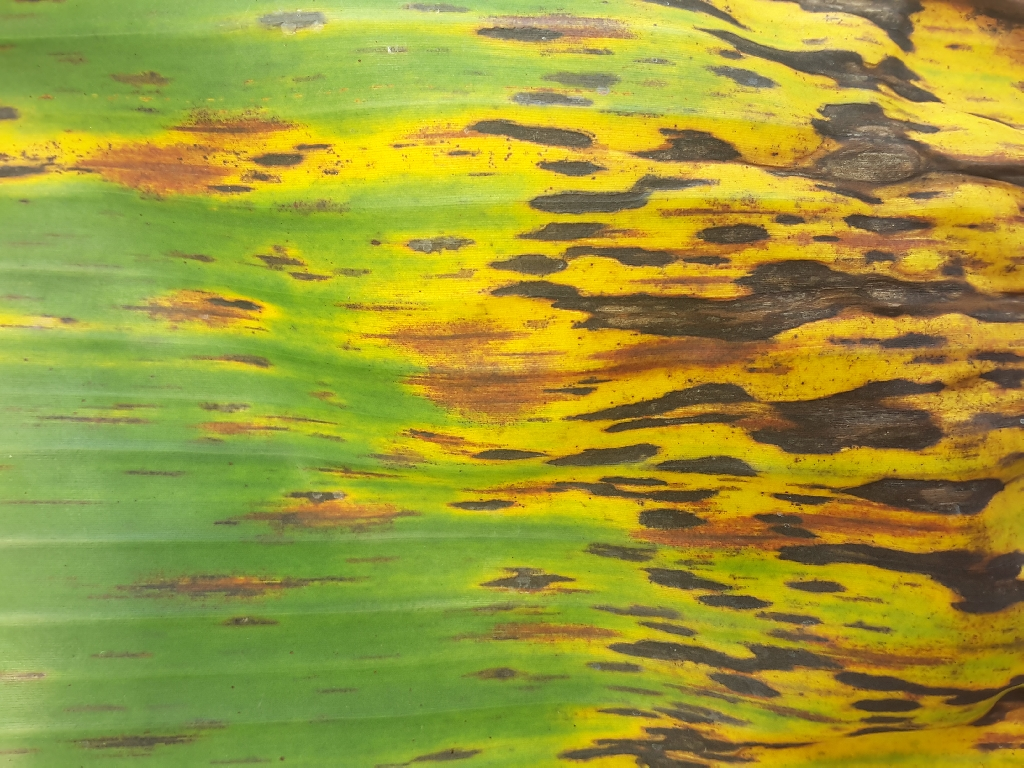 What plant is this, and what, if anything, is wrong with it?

banana, black sigatoka
